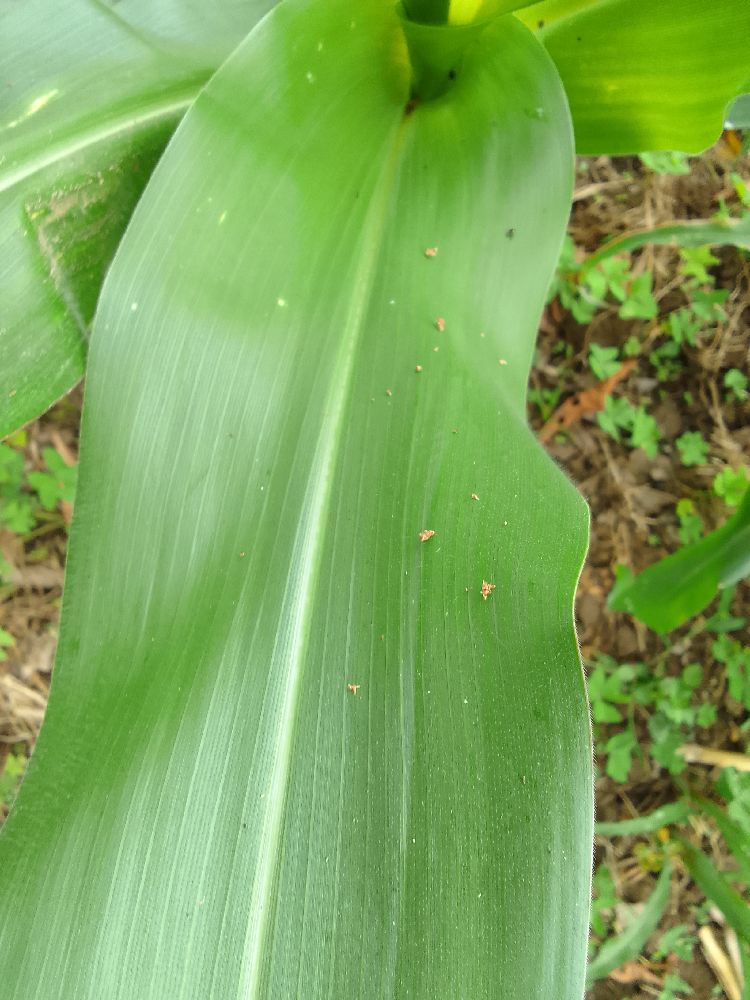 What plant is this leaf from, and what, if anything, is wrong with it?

maize, healthy
